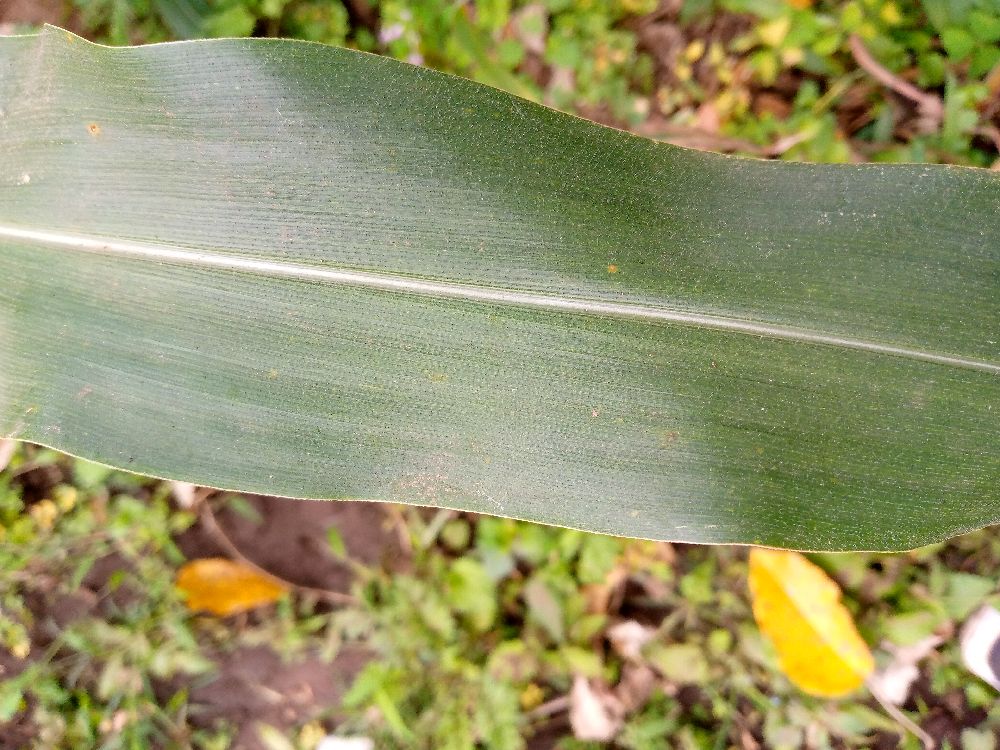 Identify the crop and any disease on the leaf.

maize, healthy
